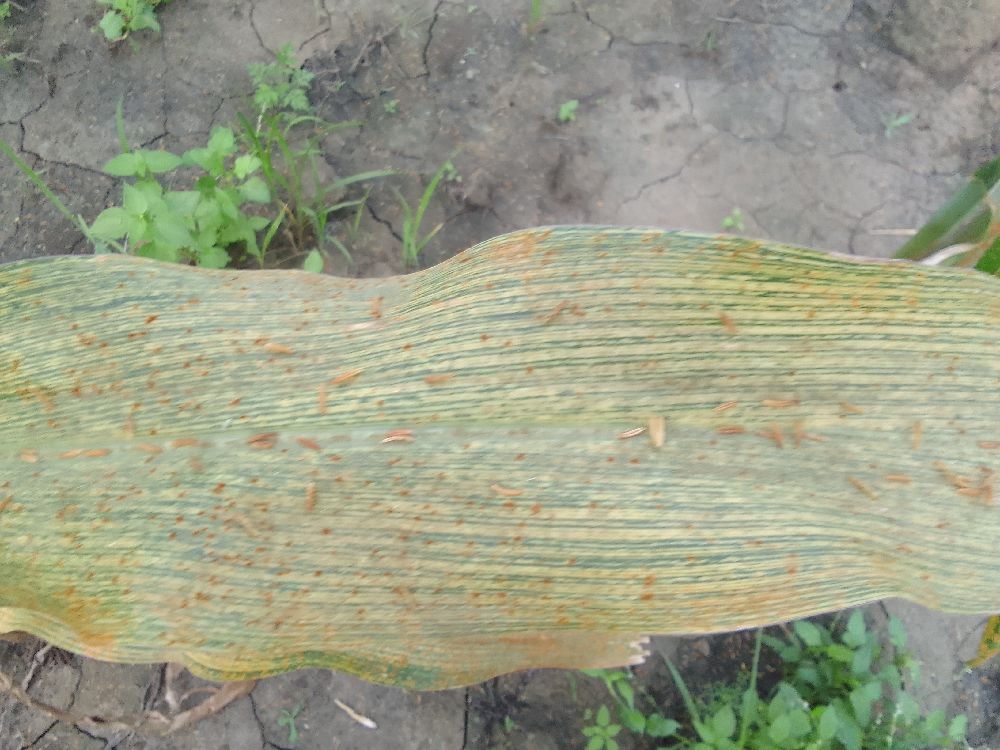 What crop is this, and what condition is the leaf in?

maize, maize streak virus
